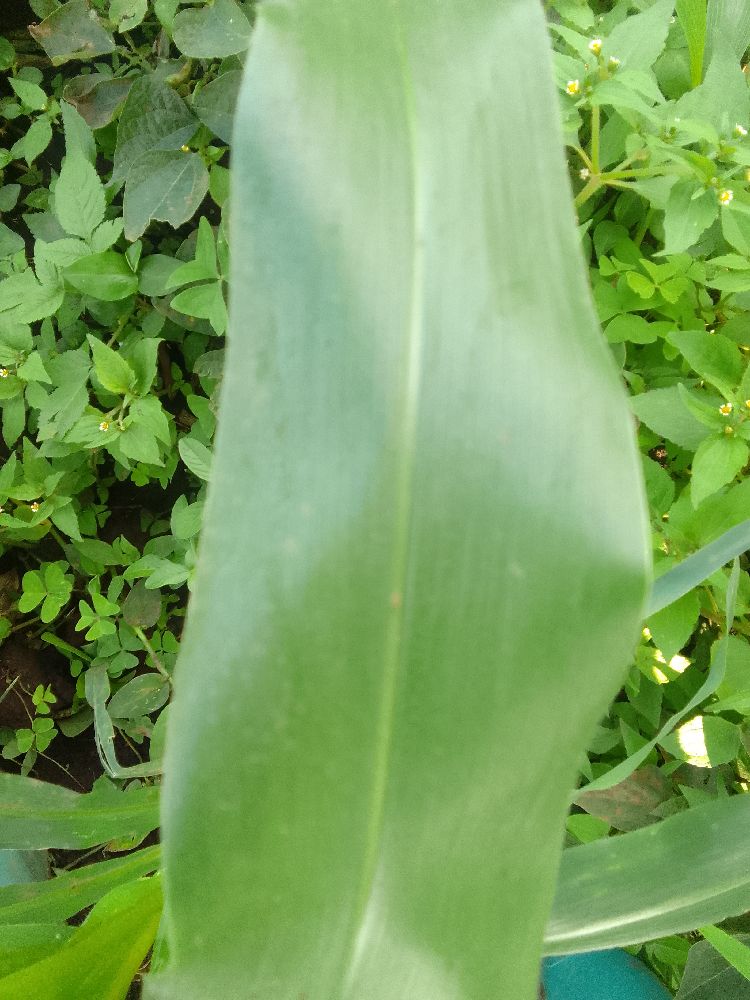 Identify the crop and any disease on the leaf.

maize, healthy
